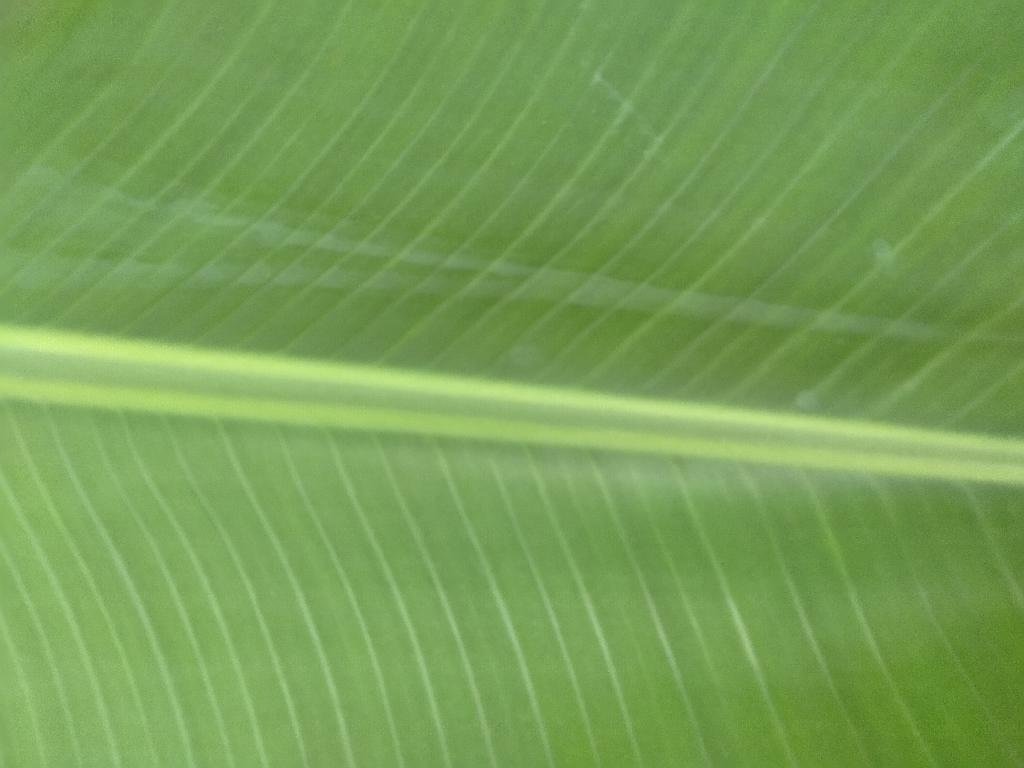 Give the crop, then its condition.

banana, healthy
